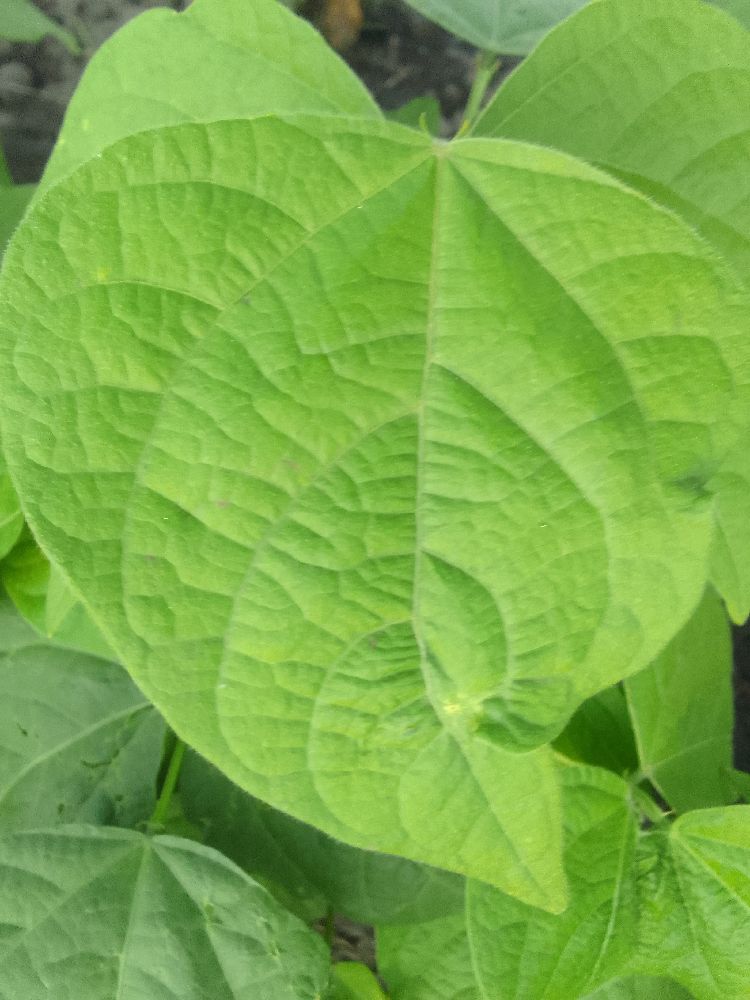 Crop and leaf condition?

common bean, healthy
